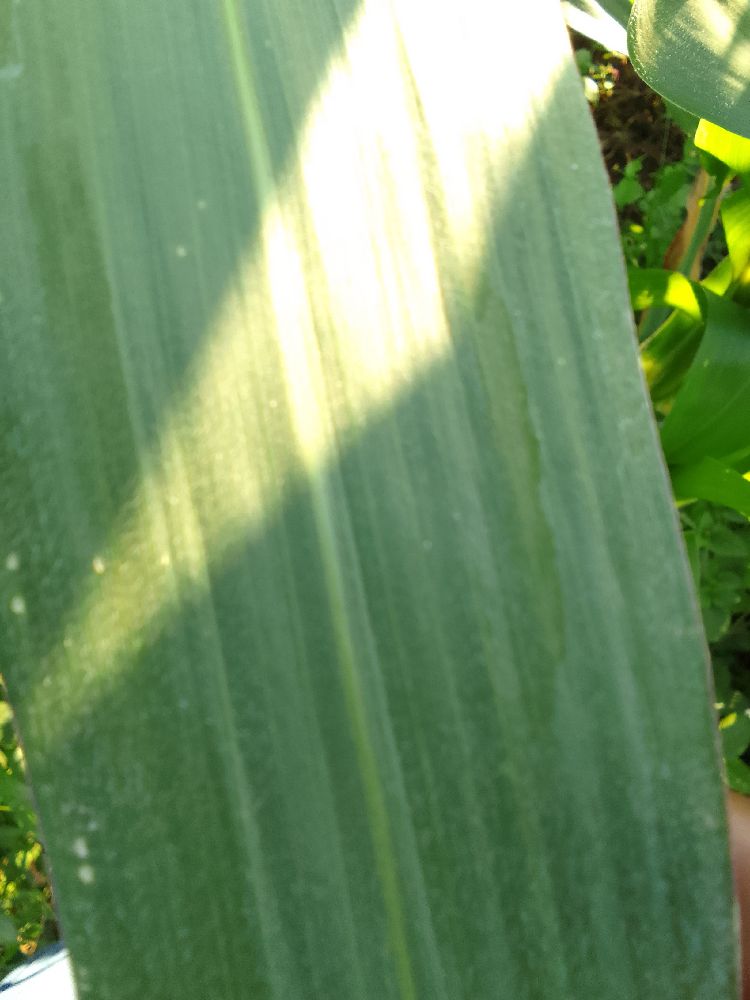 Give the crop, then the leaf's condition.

maize, healthy
